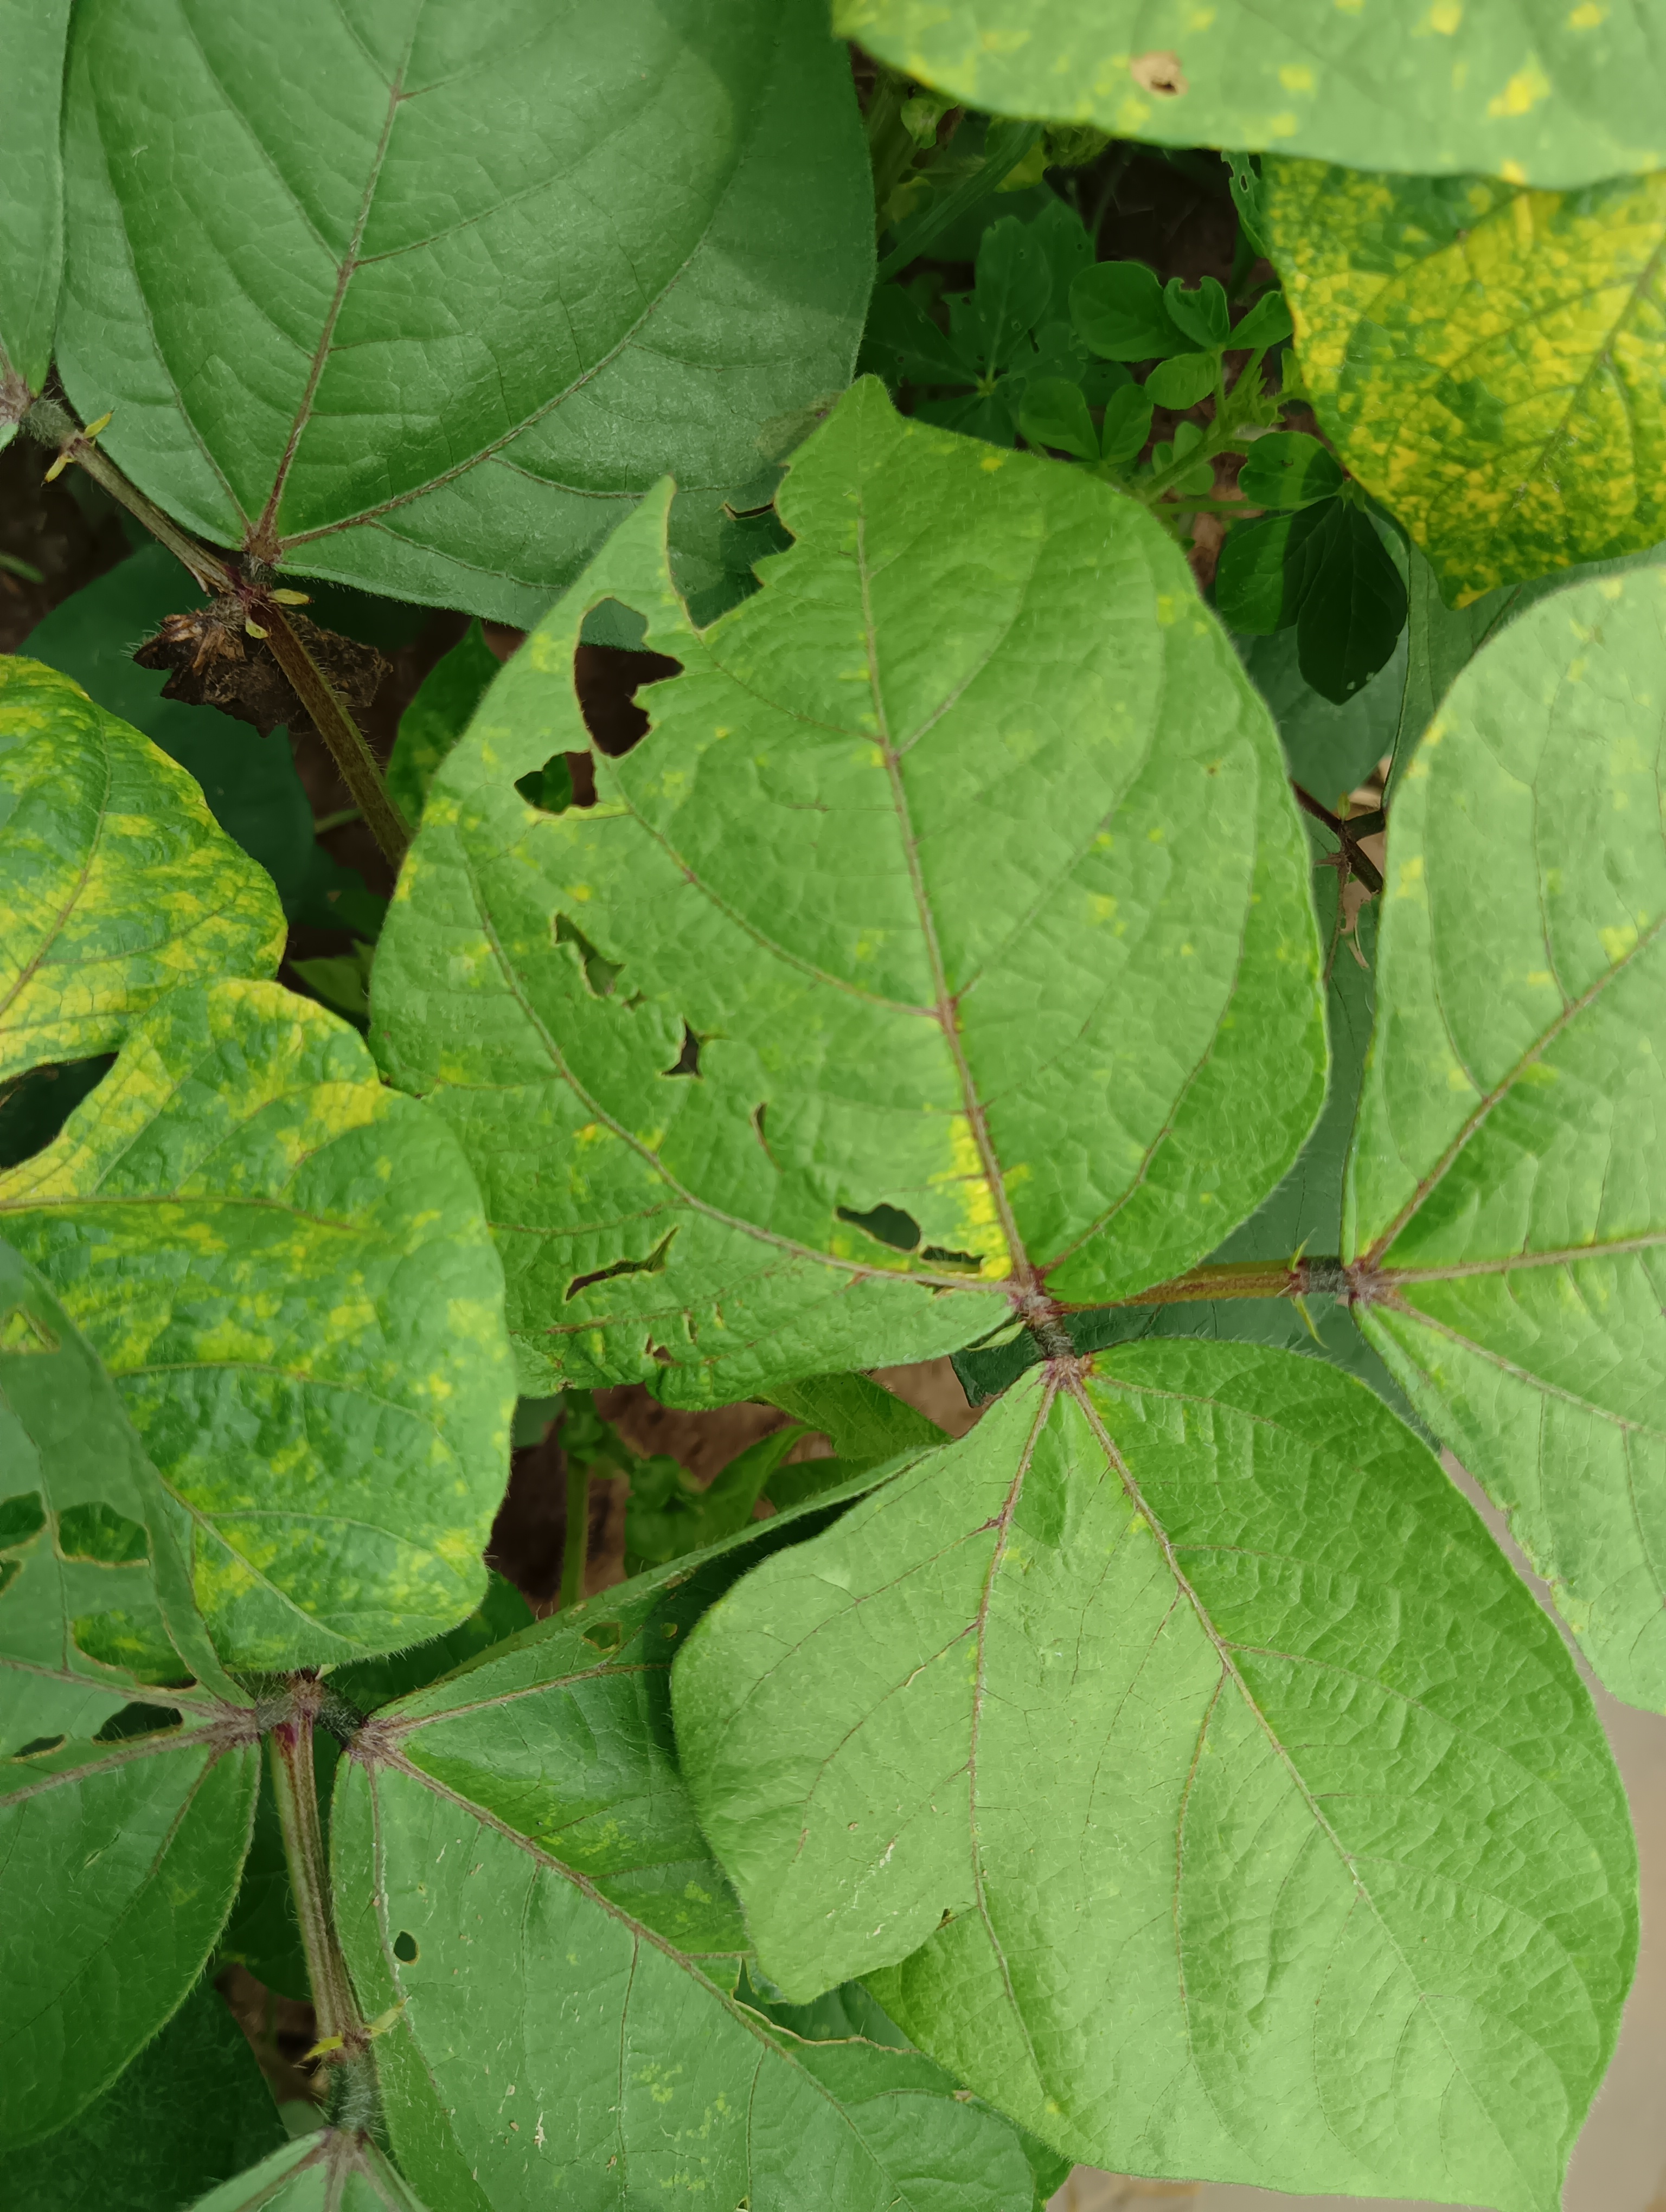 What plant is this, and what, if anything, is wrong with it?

mungbean, yellow mosaic
